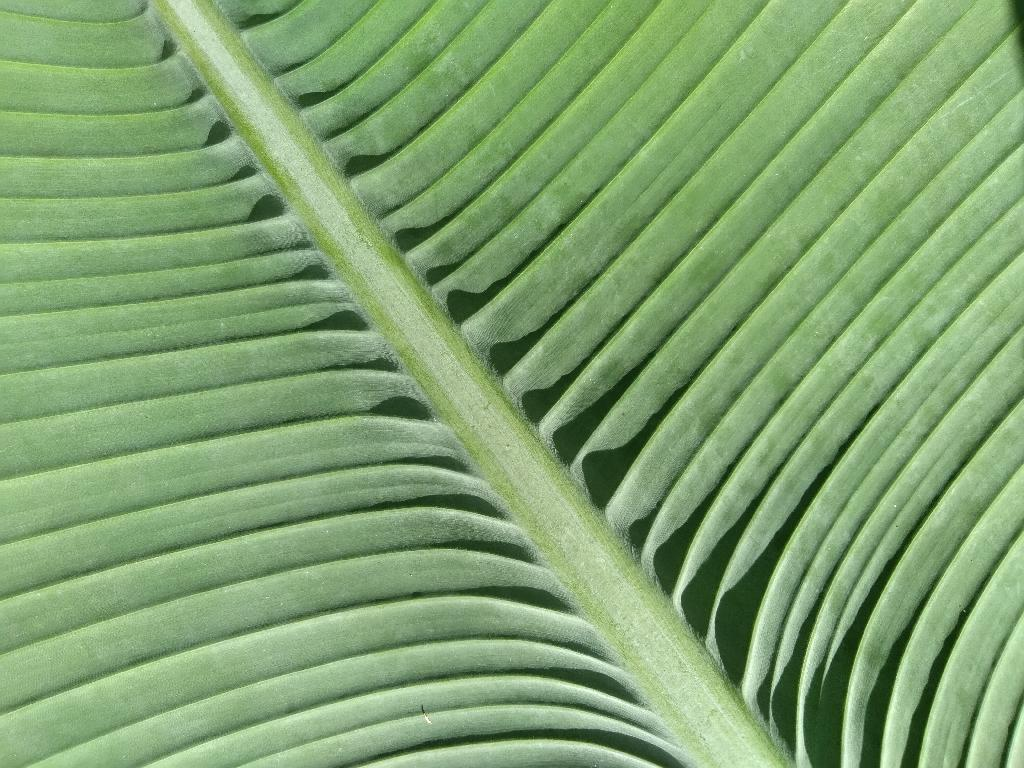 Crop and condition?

banana, healthy
